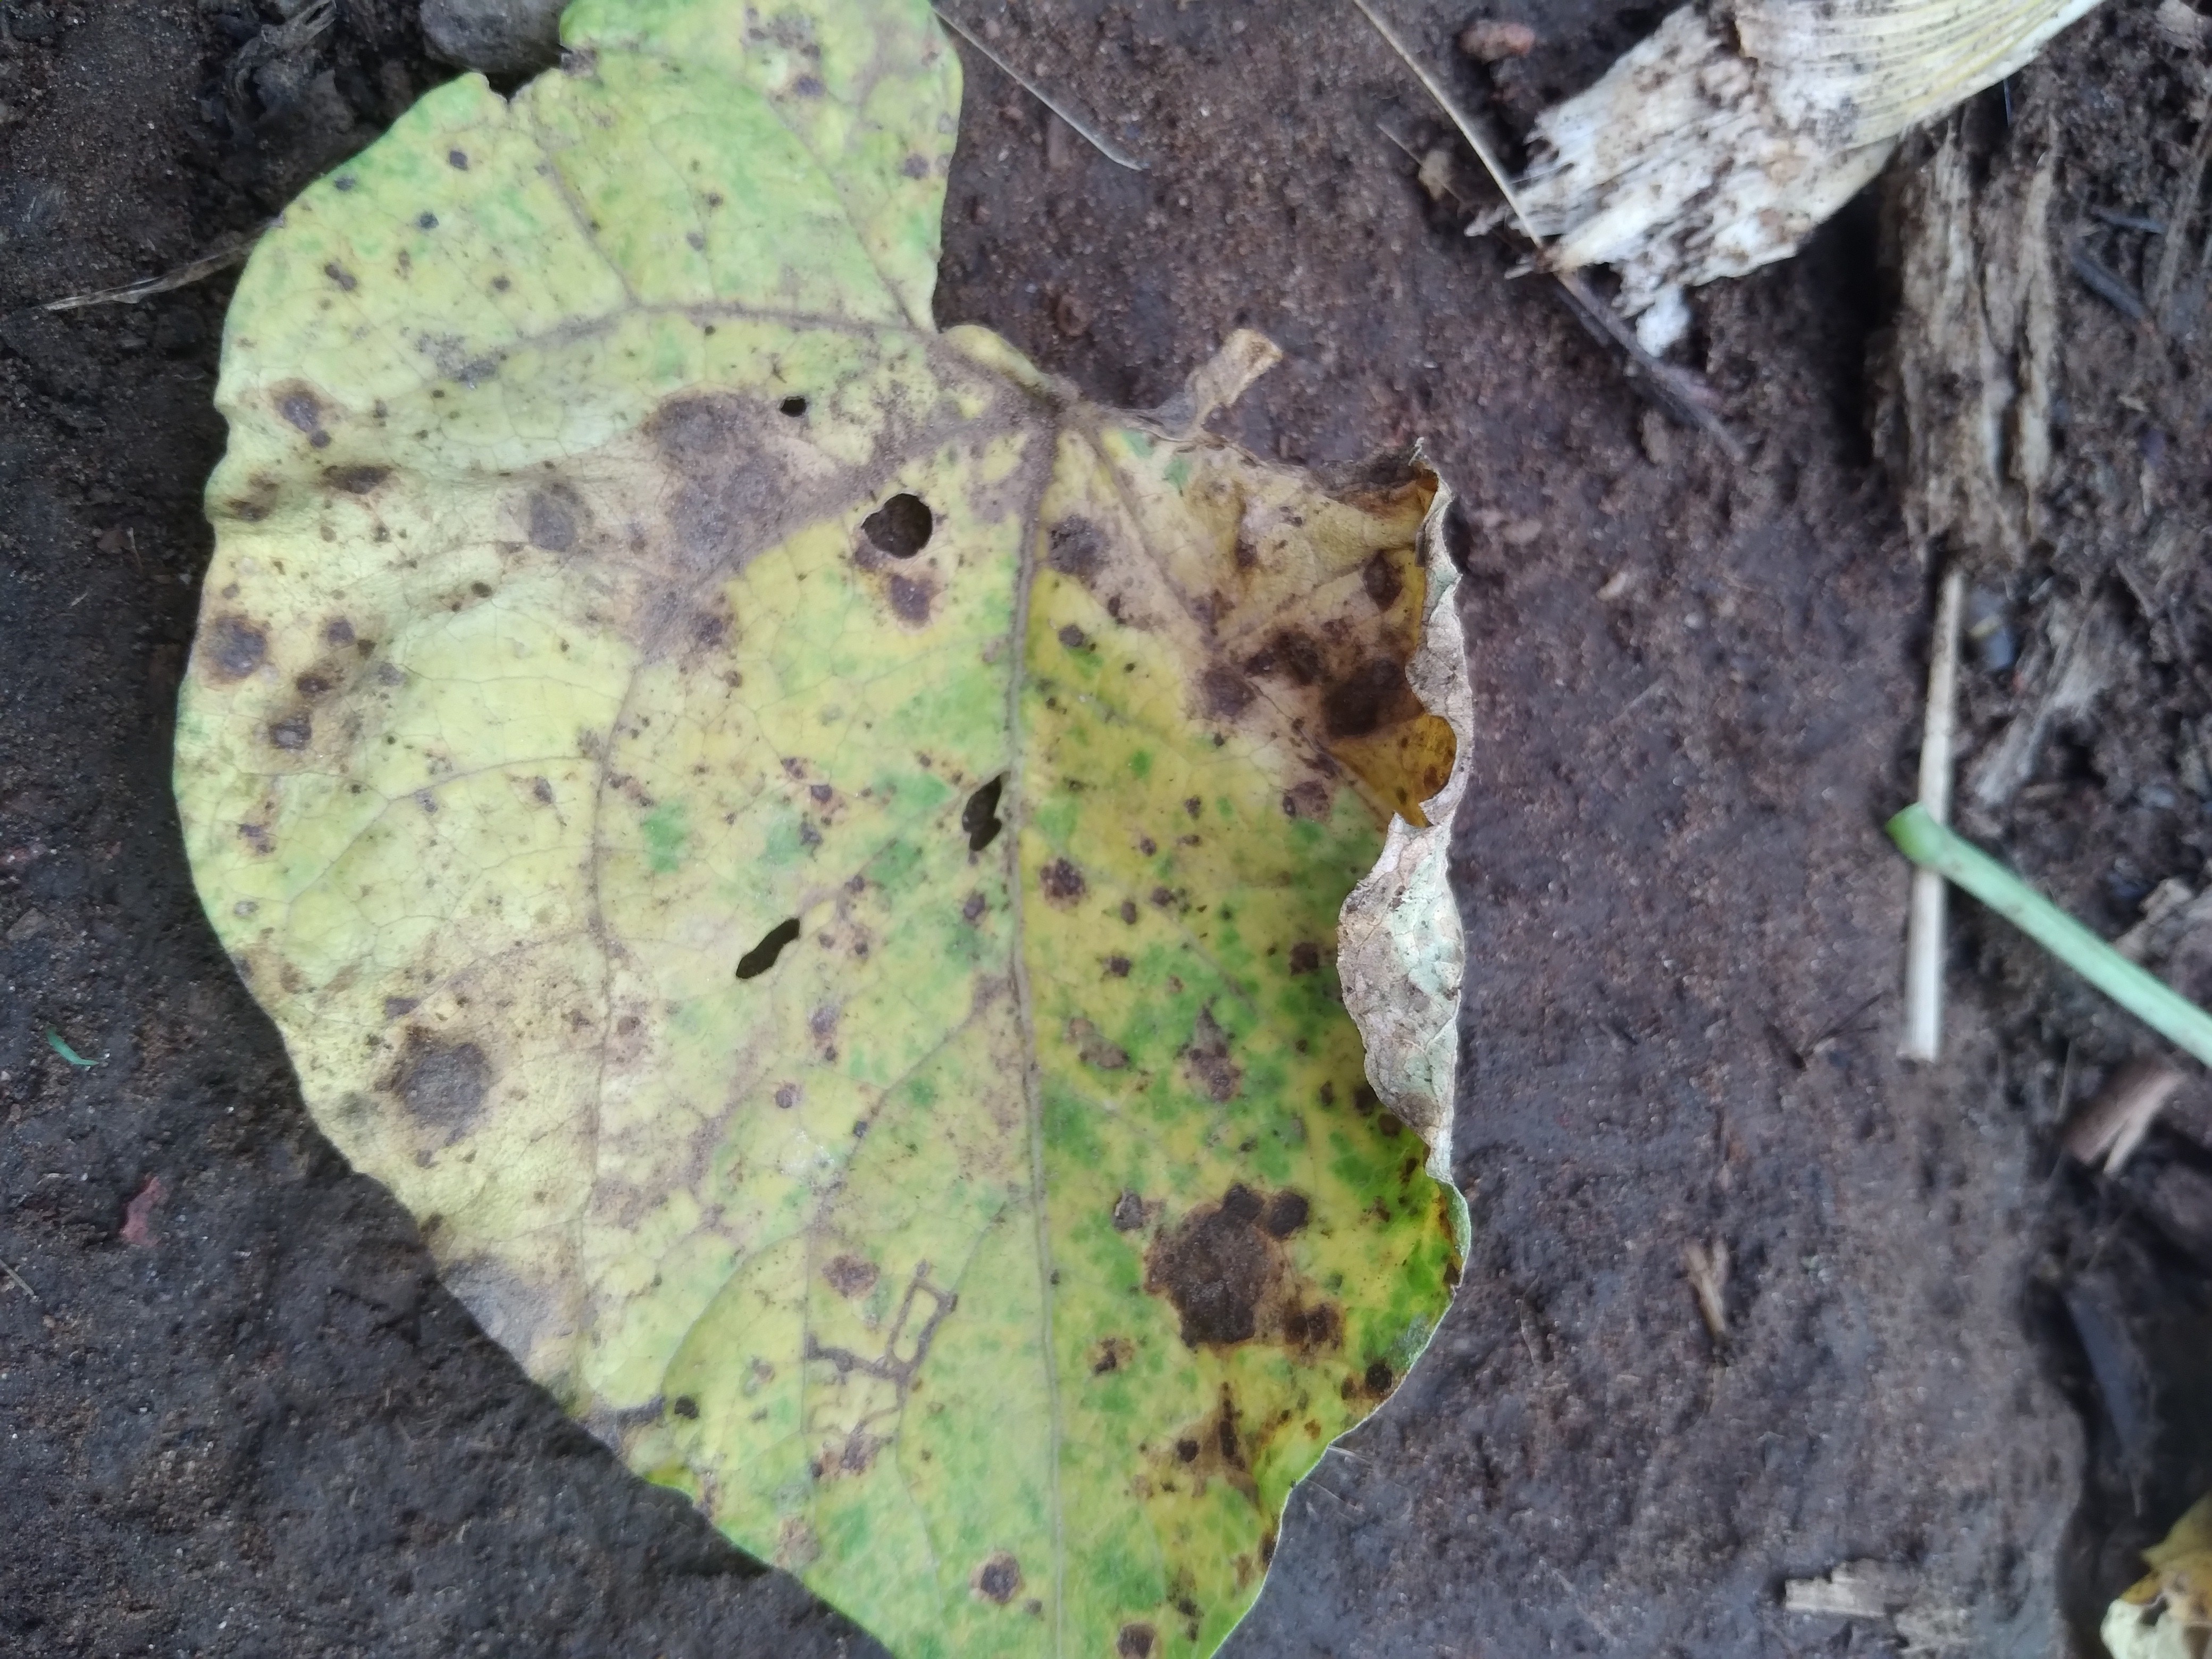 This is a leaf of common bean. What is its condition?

rust
